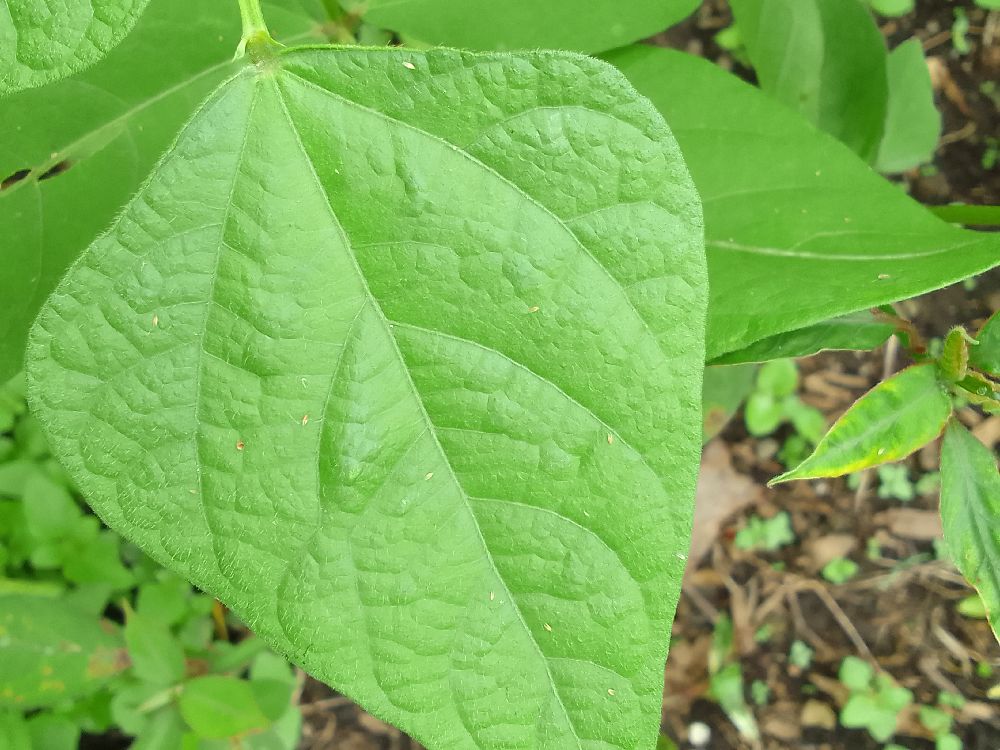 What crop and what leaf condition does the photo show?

common bean, healthy
